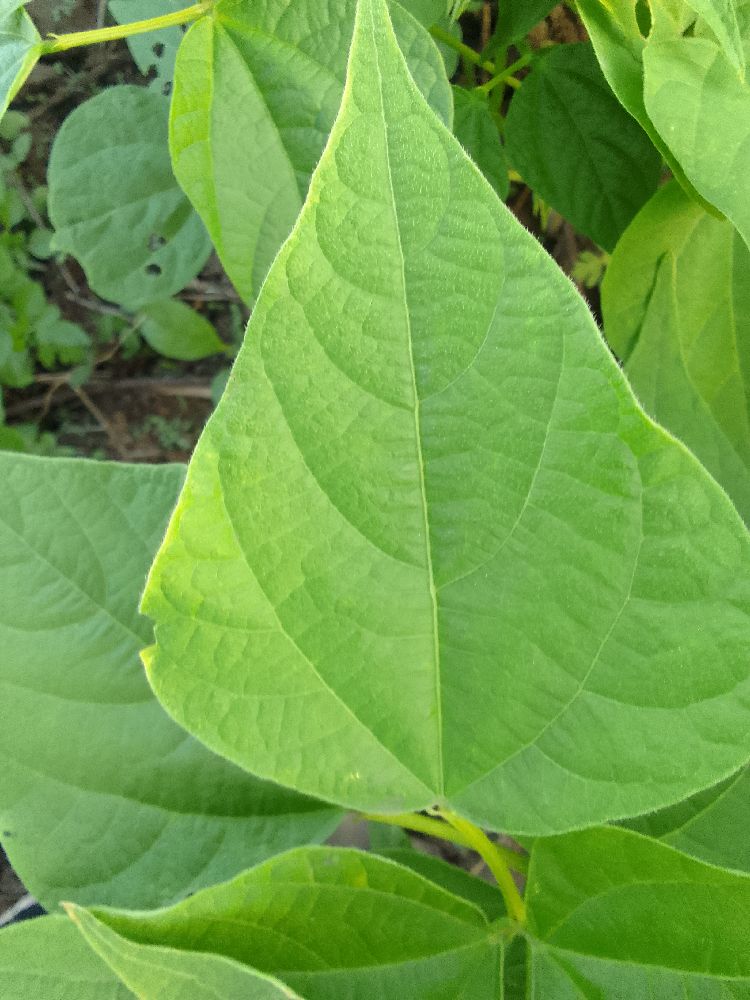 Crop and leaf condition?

common bean, healthy
